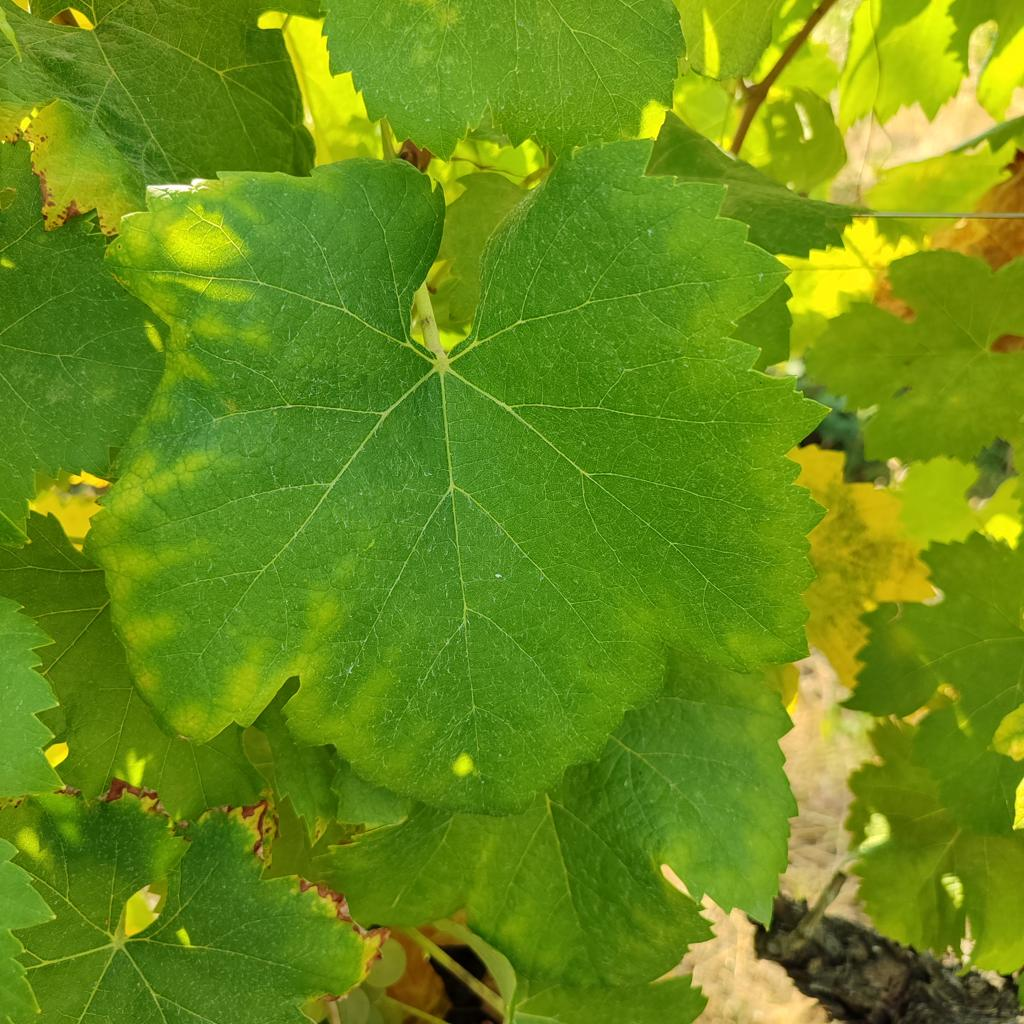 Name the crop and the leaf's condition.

grapevine, esca complex
